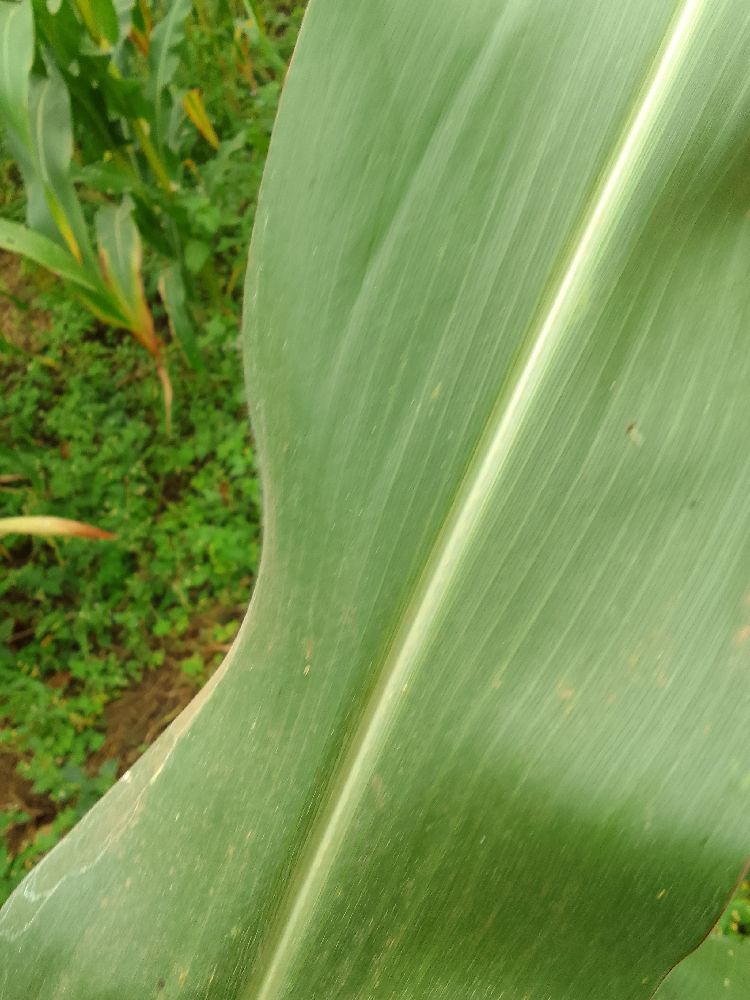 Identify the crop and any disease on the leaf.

maize, healthy
